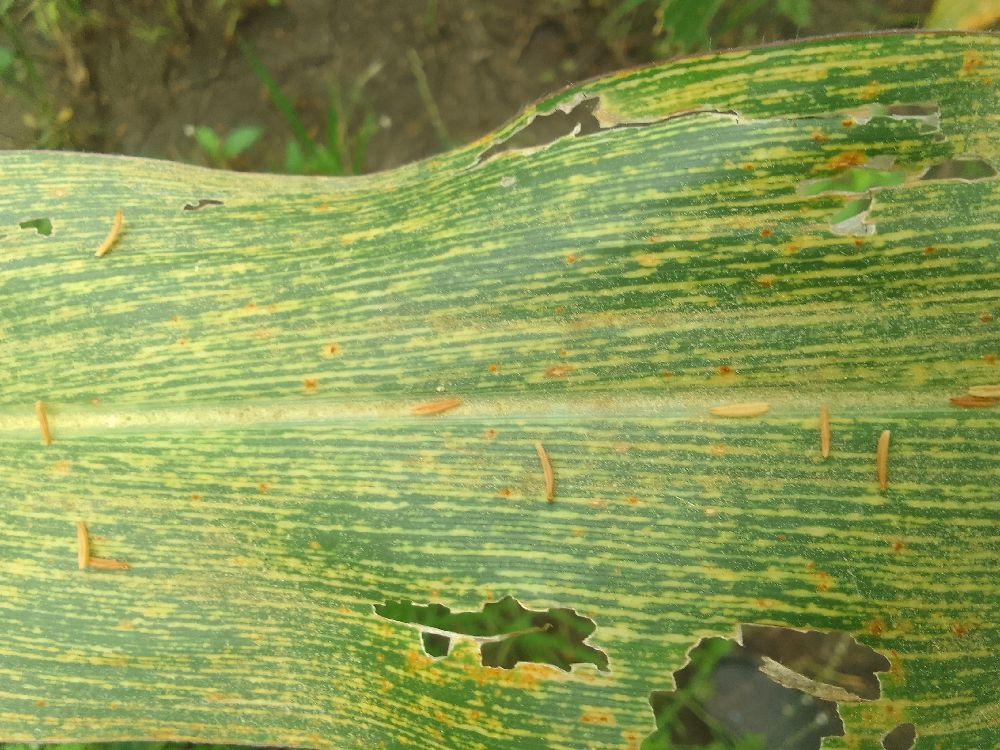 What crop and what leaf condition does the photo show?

maize, maize streak virus
